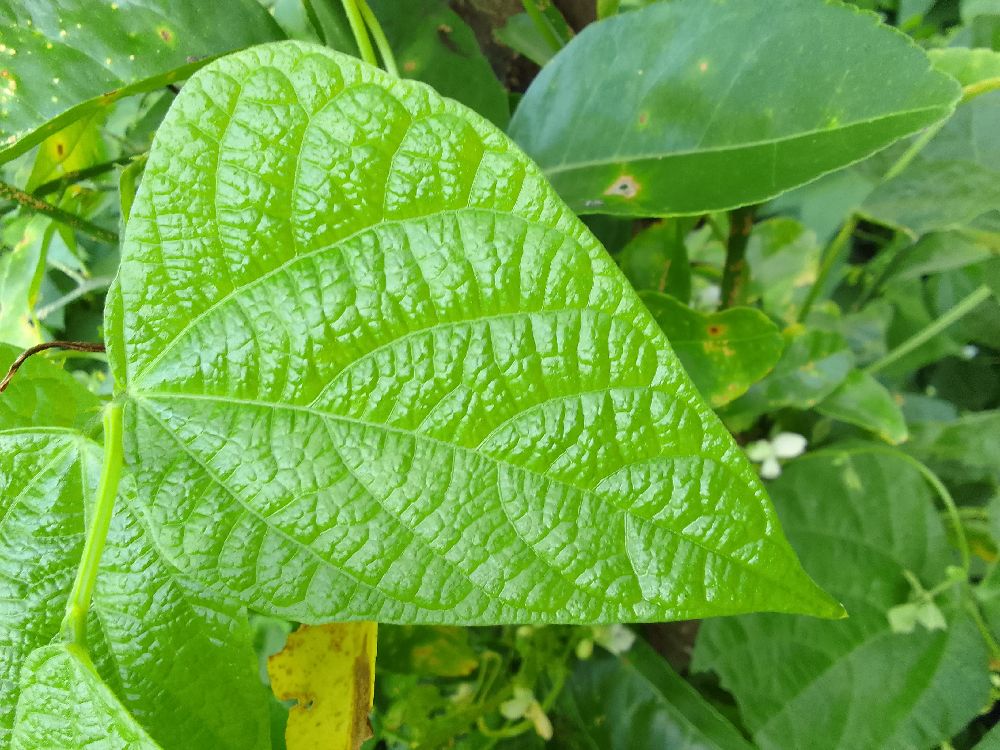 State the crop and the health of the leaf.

common bean, healthy
